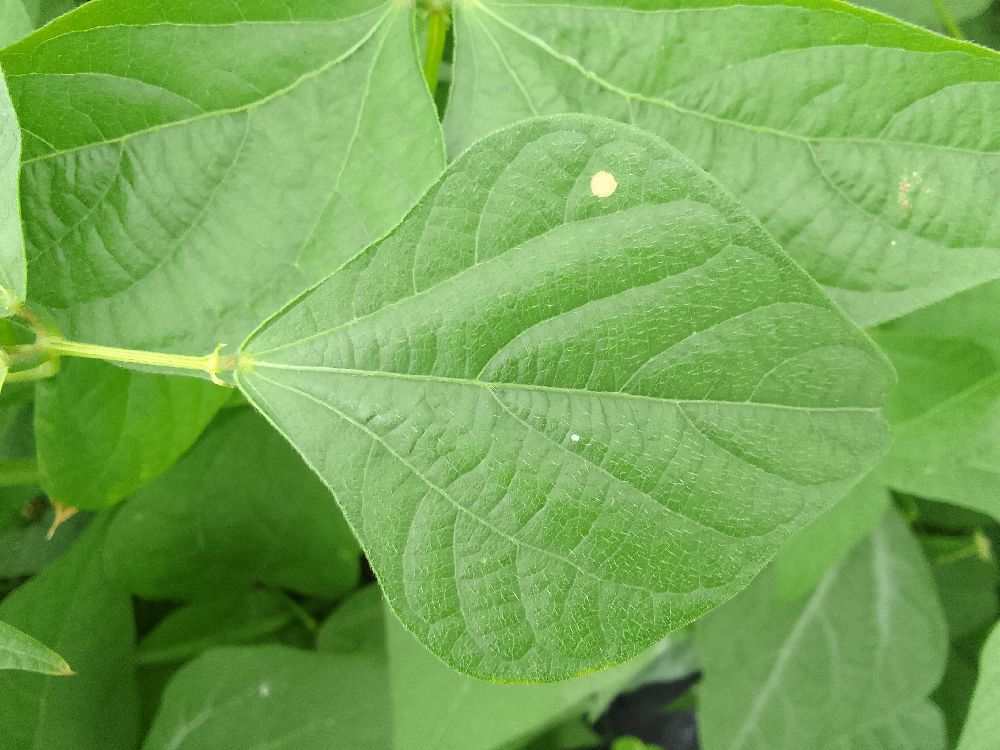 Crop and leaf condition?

common bean, healthy
